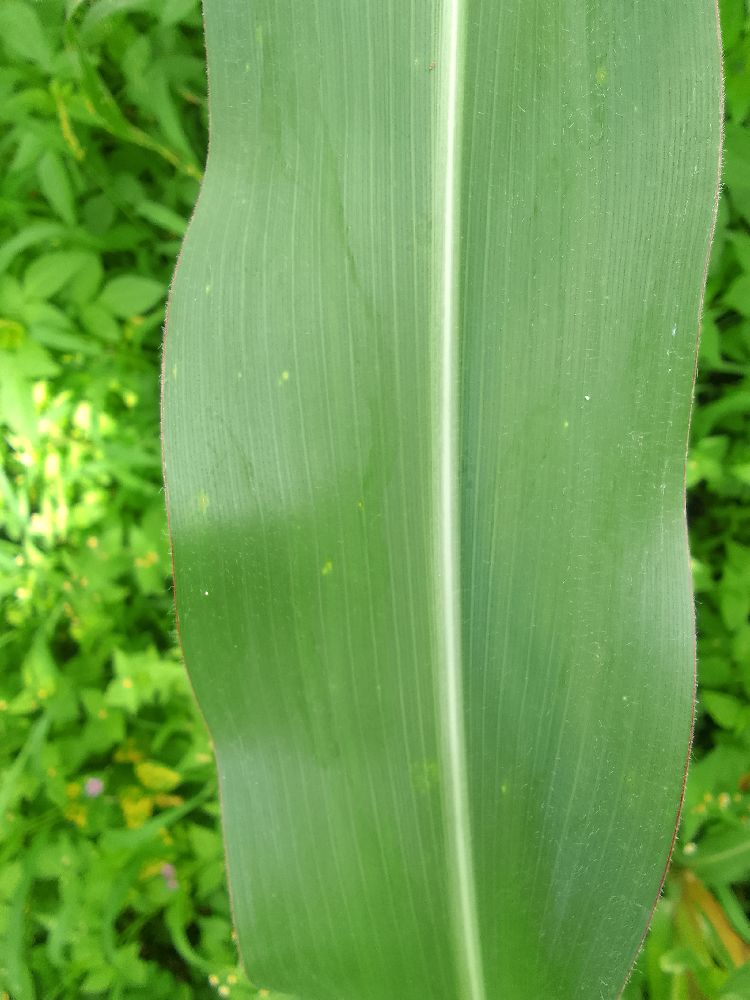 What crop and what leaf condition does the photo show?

maize, healthy
